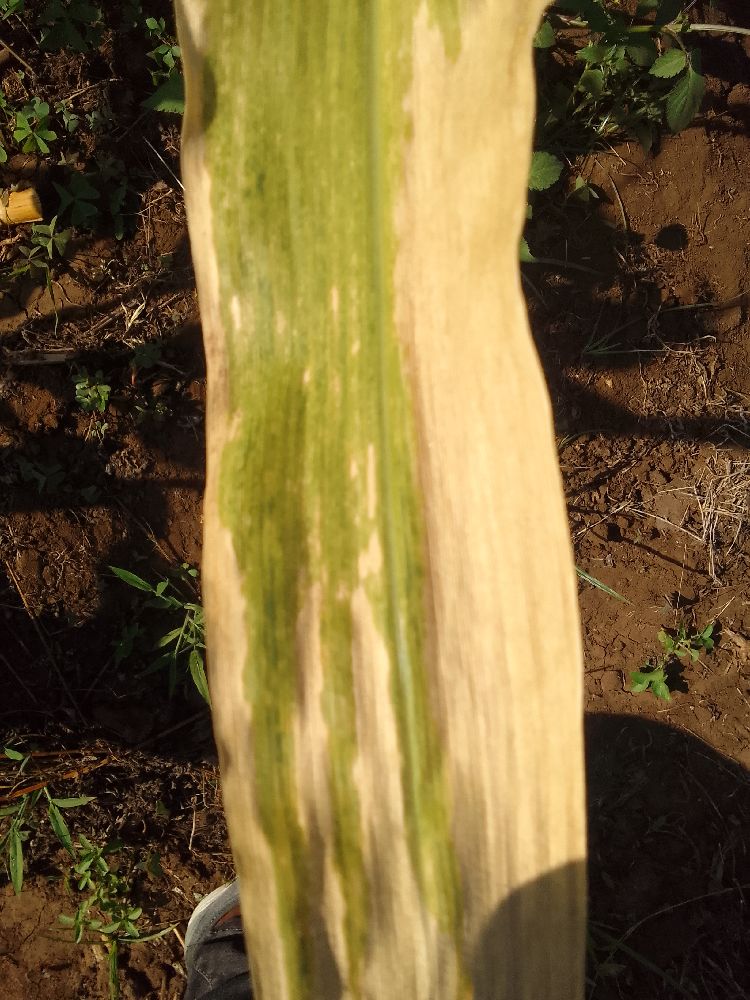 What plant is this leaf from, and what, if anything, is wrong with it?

maize, maize lethal necrosis
